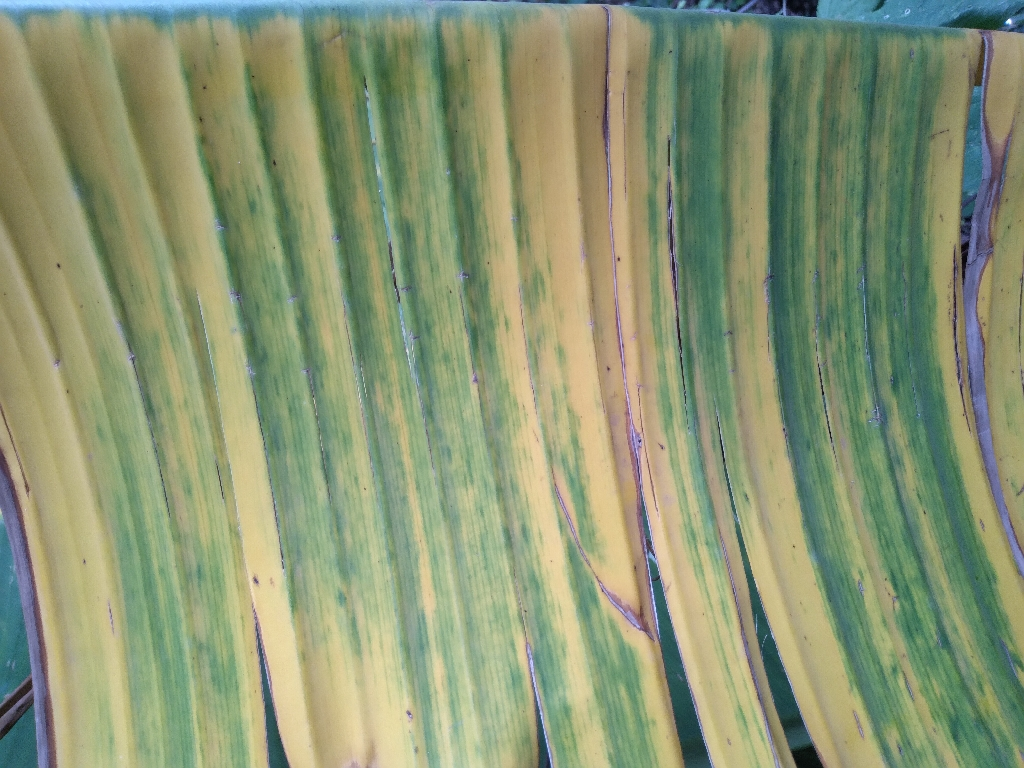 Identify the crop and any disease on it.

banana, fusarium wilt race 1
